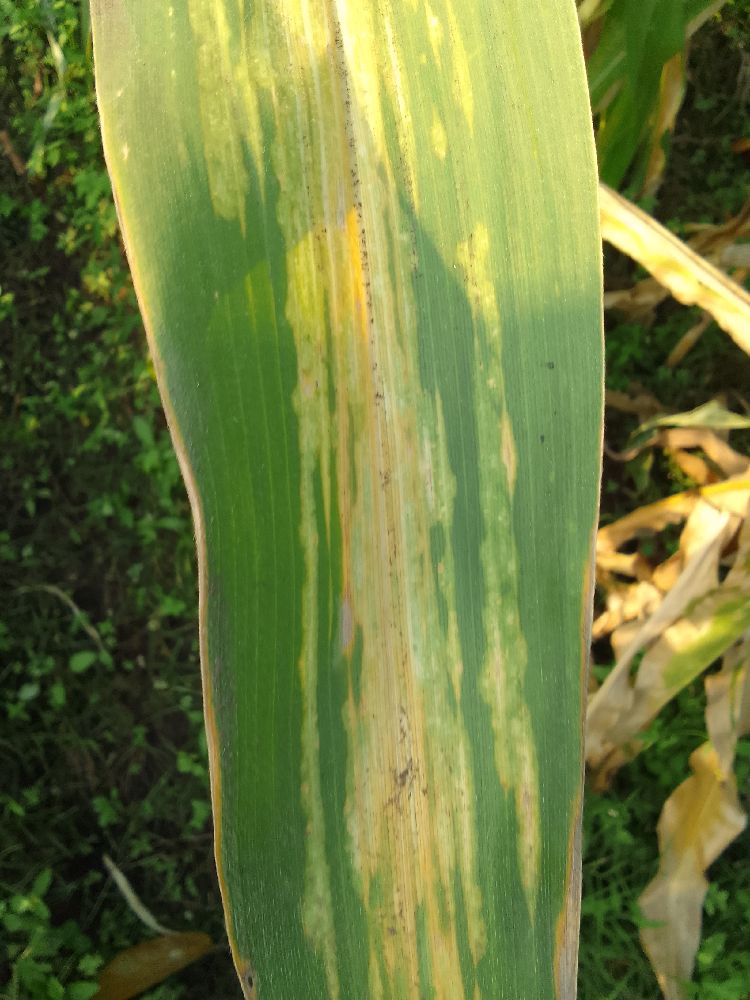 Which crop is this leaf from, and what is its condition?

maize, maize lethal necrosis
